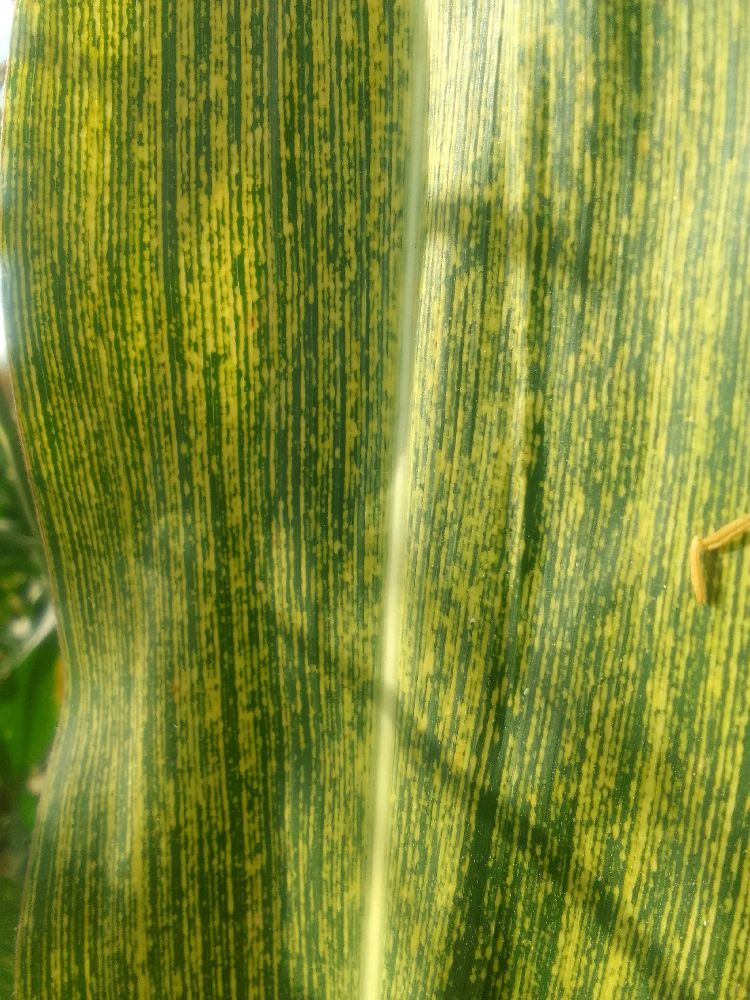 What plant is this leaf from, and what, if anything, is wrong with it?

maize, maize streak virus
